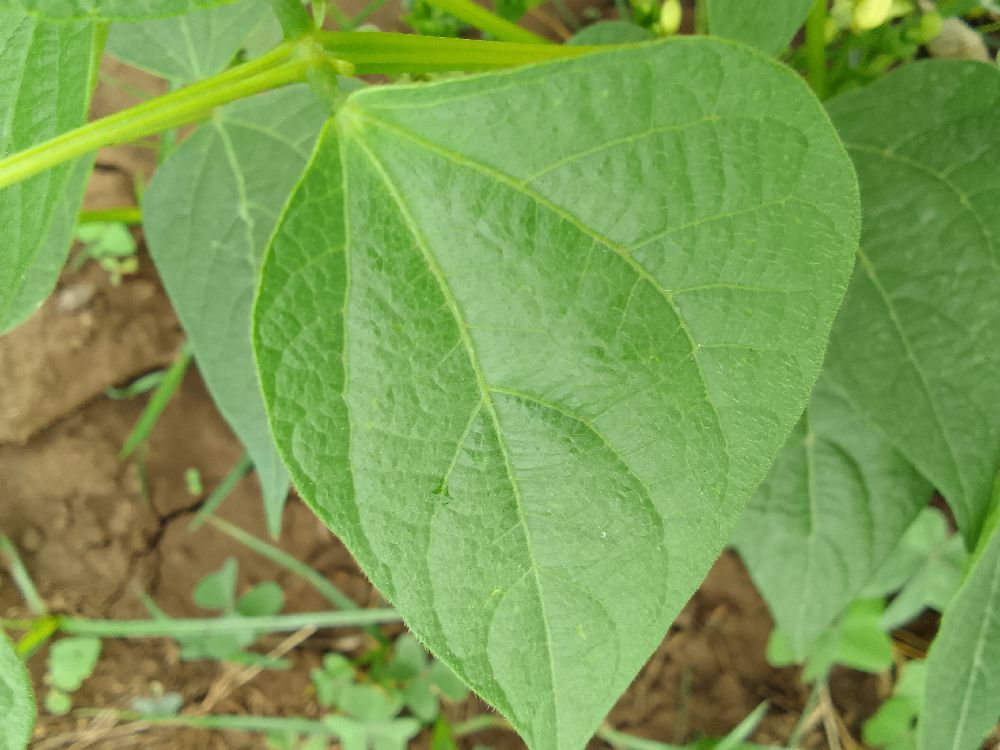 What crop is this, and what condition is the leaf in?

common bean, healthy
